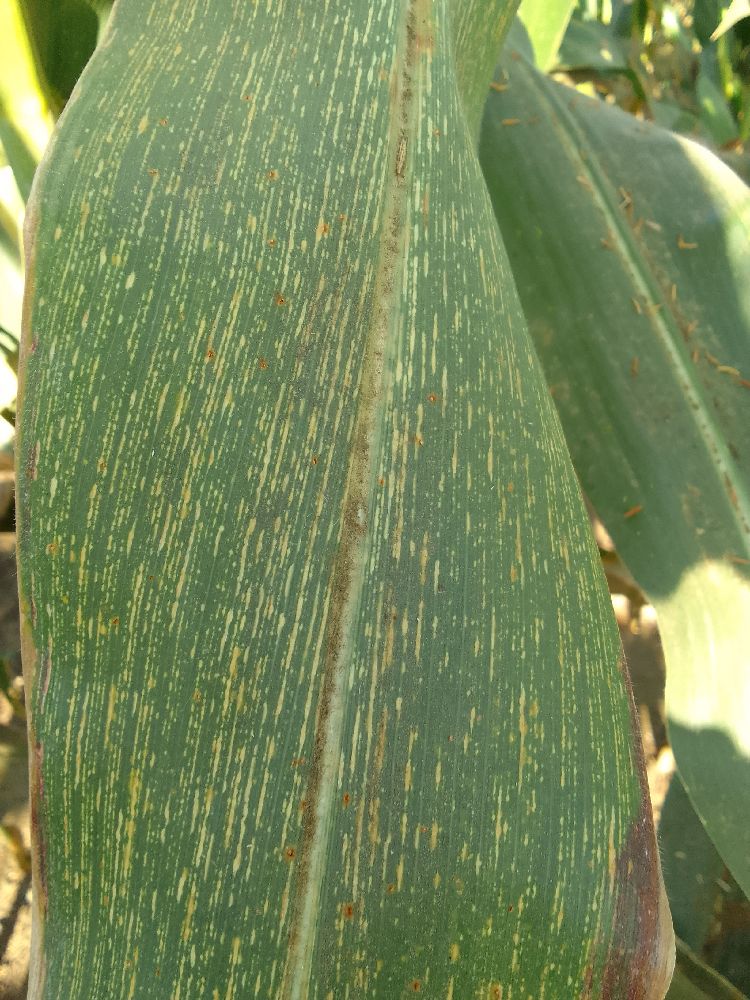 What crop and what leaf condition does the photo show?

maize, maize streak virus
